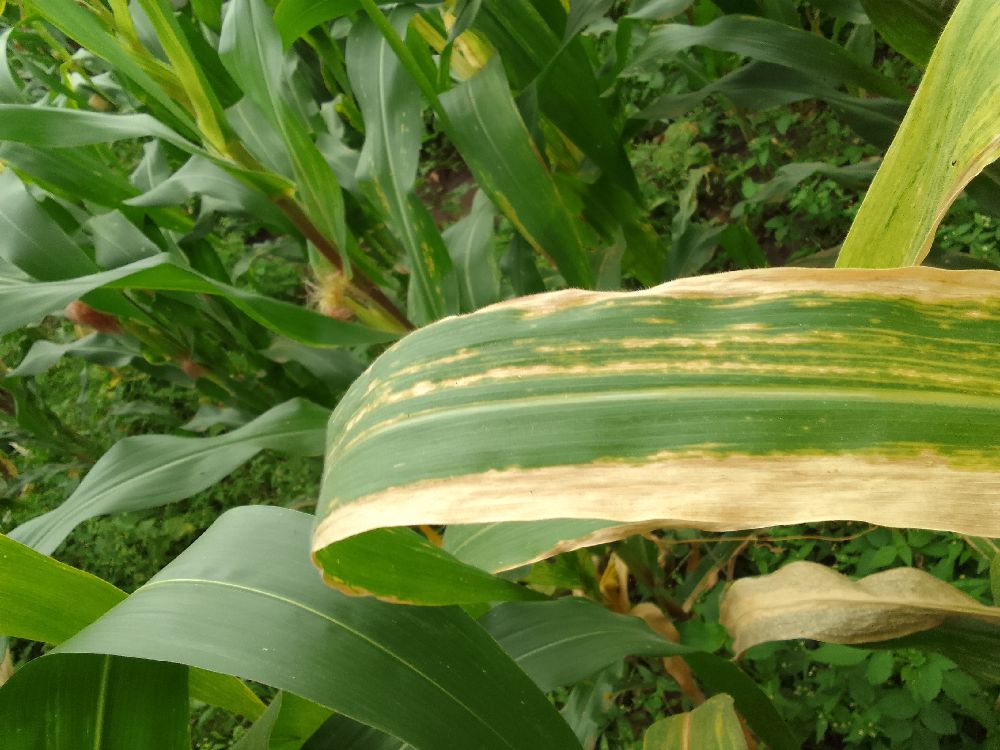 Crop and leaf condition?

maize, maize lethal necrosis
